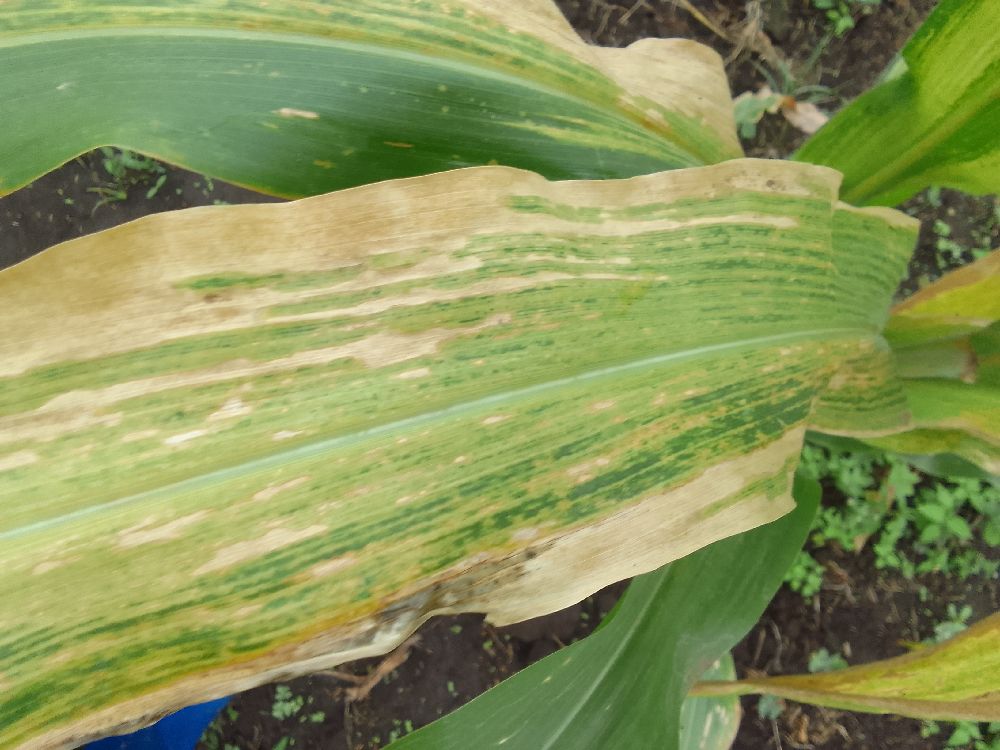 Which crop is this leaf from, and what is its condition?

maize, maize lethal necrosis
